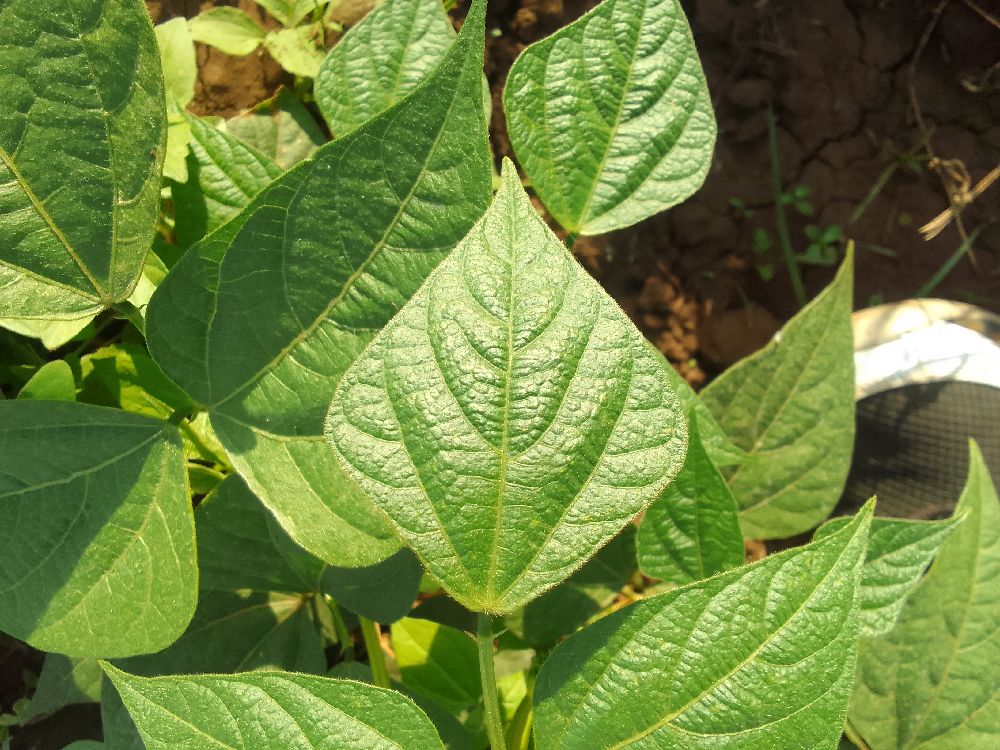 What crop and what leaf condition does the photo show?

common bean, healthy
